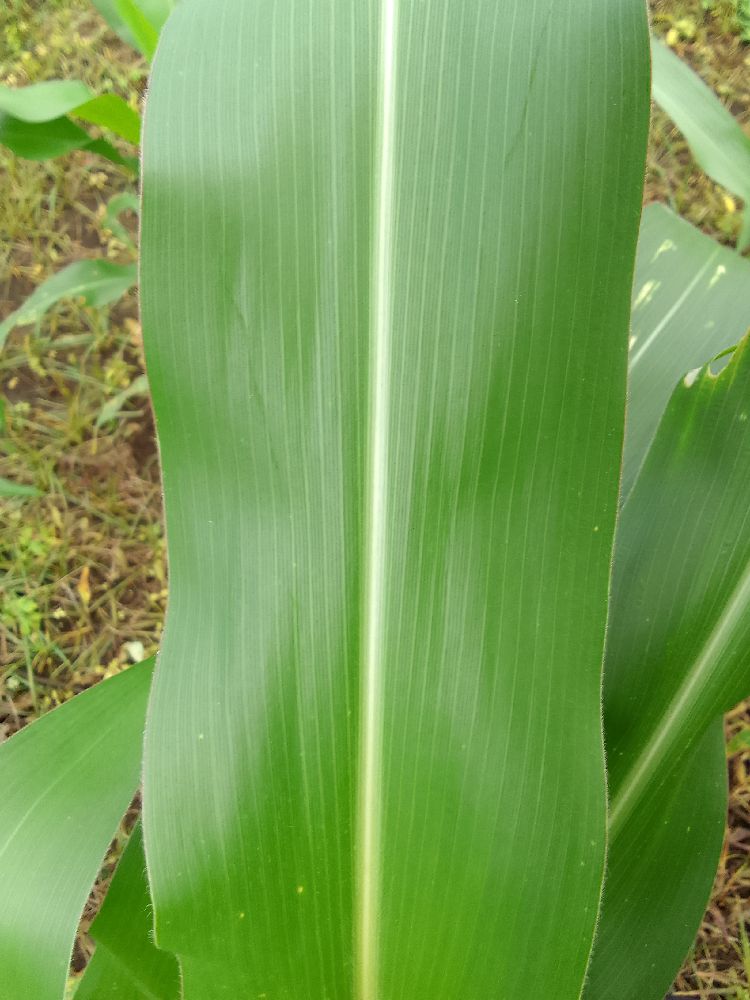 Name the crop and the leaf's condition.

maize, healthy
